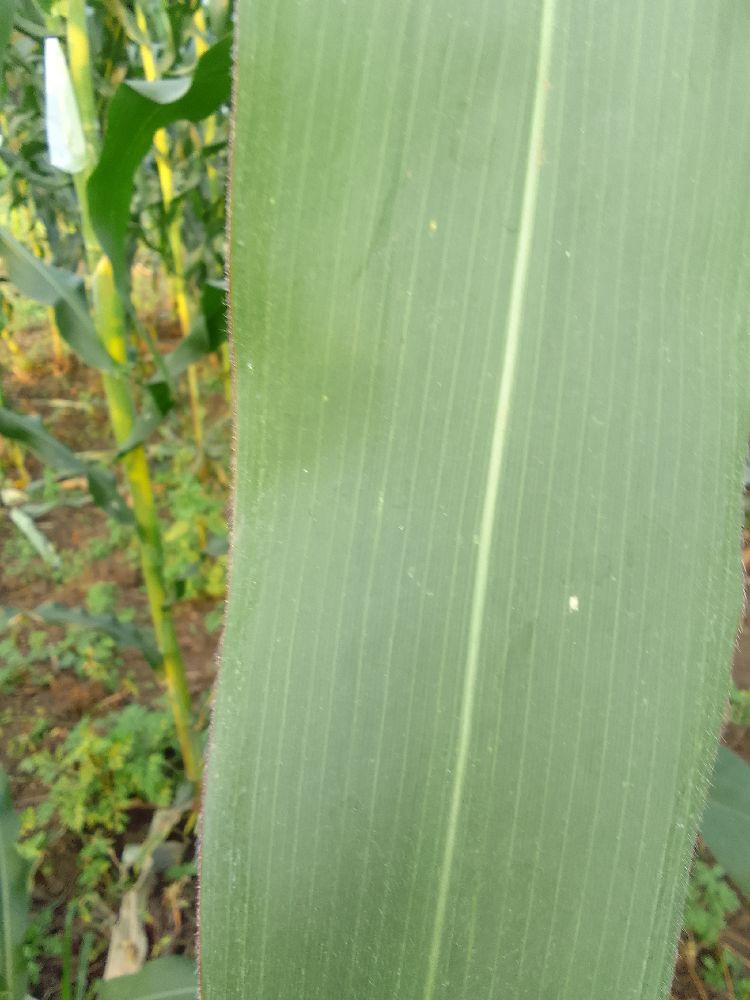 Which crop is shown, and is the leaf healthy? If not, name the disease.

maize, healthy
